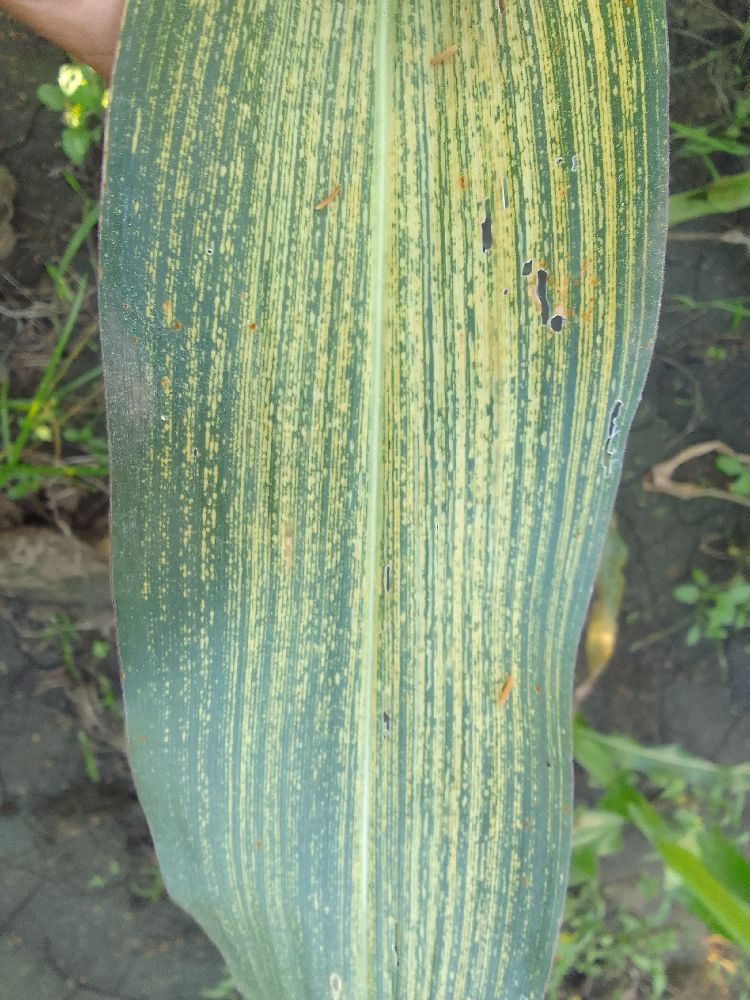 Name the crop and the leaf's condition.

maize, maize streak virus
